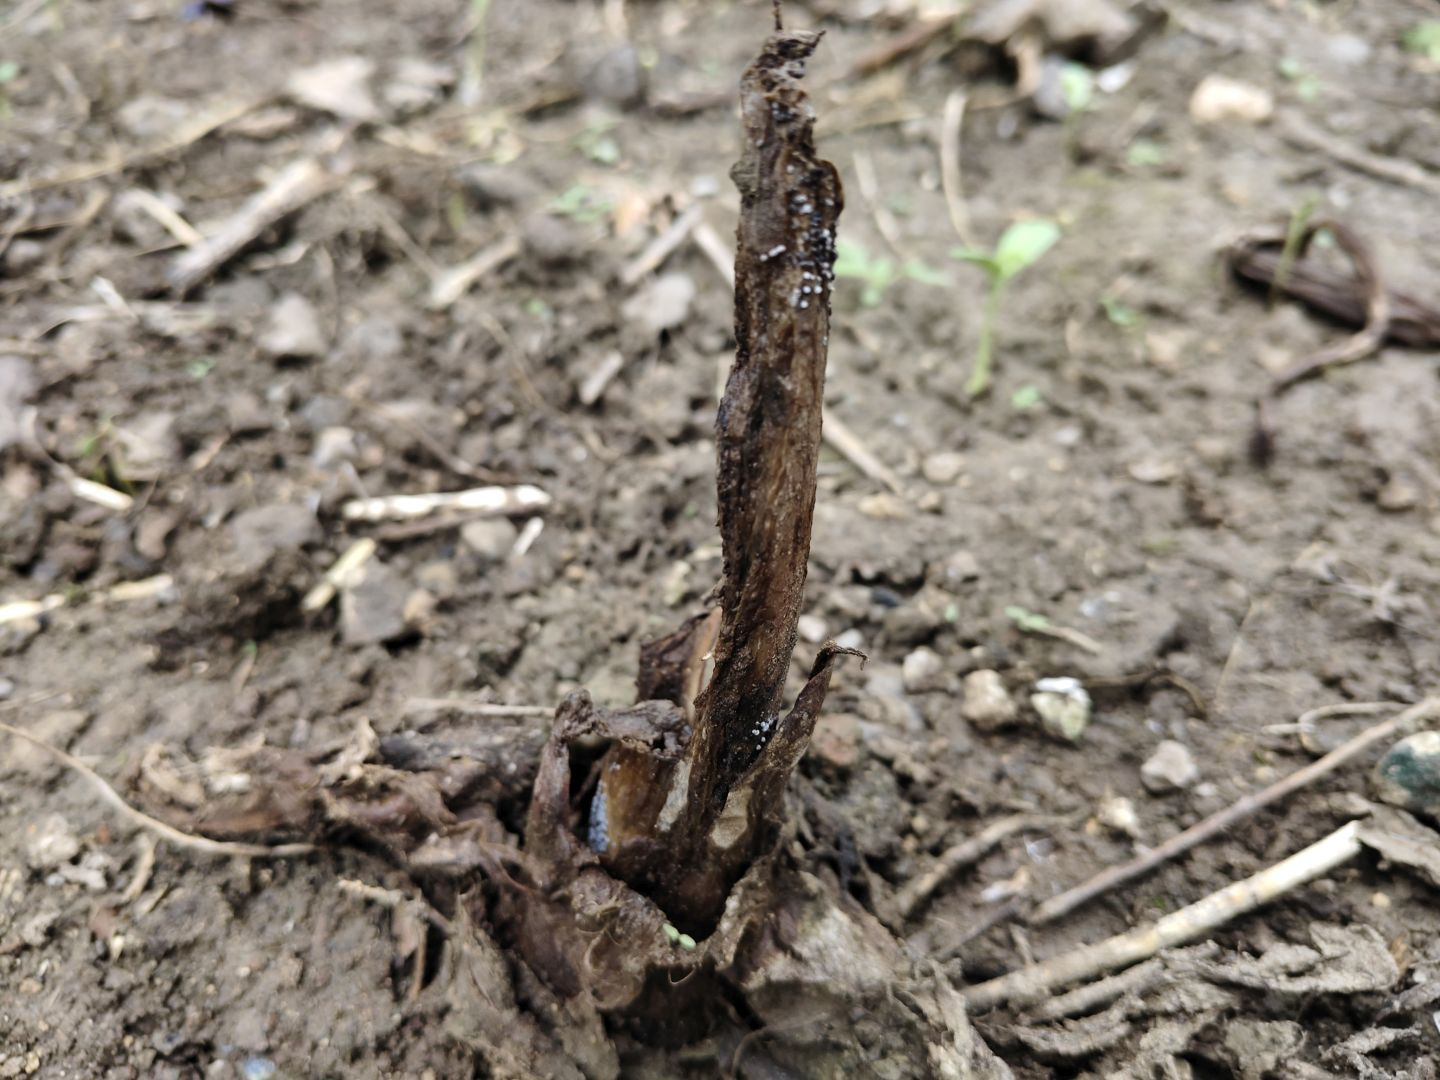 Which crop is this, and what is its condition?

taro, root rot
